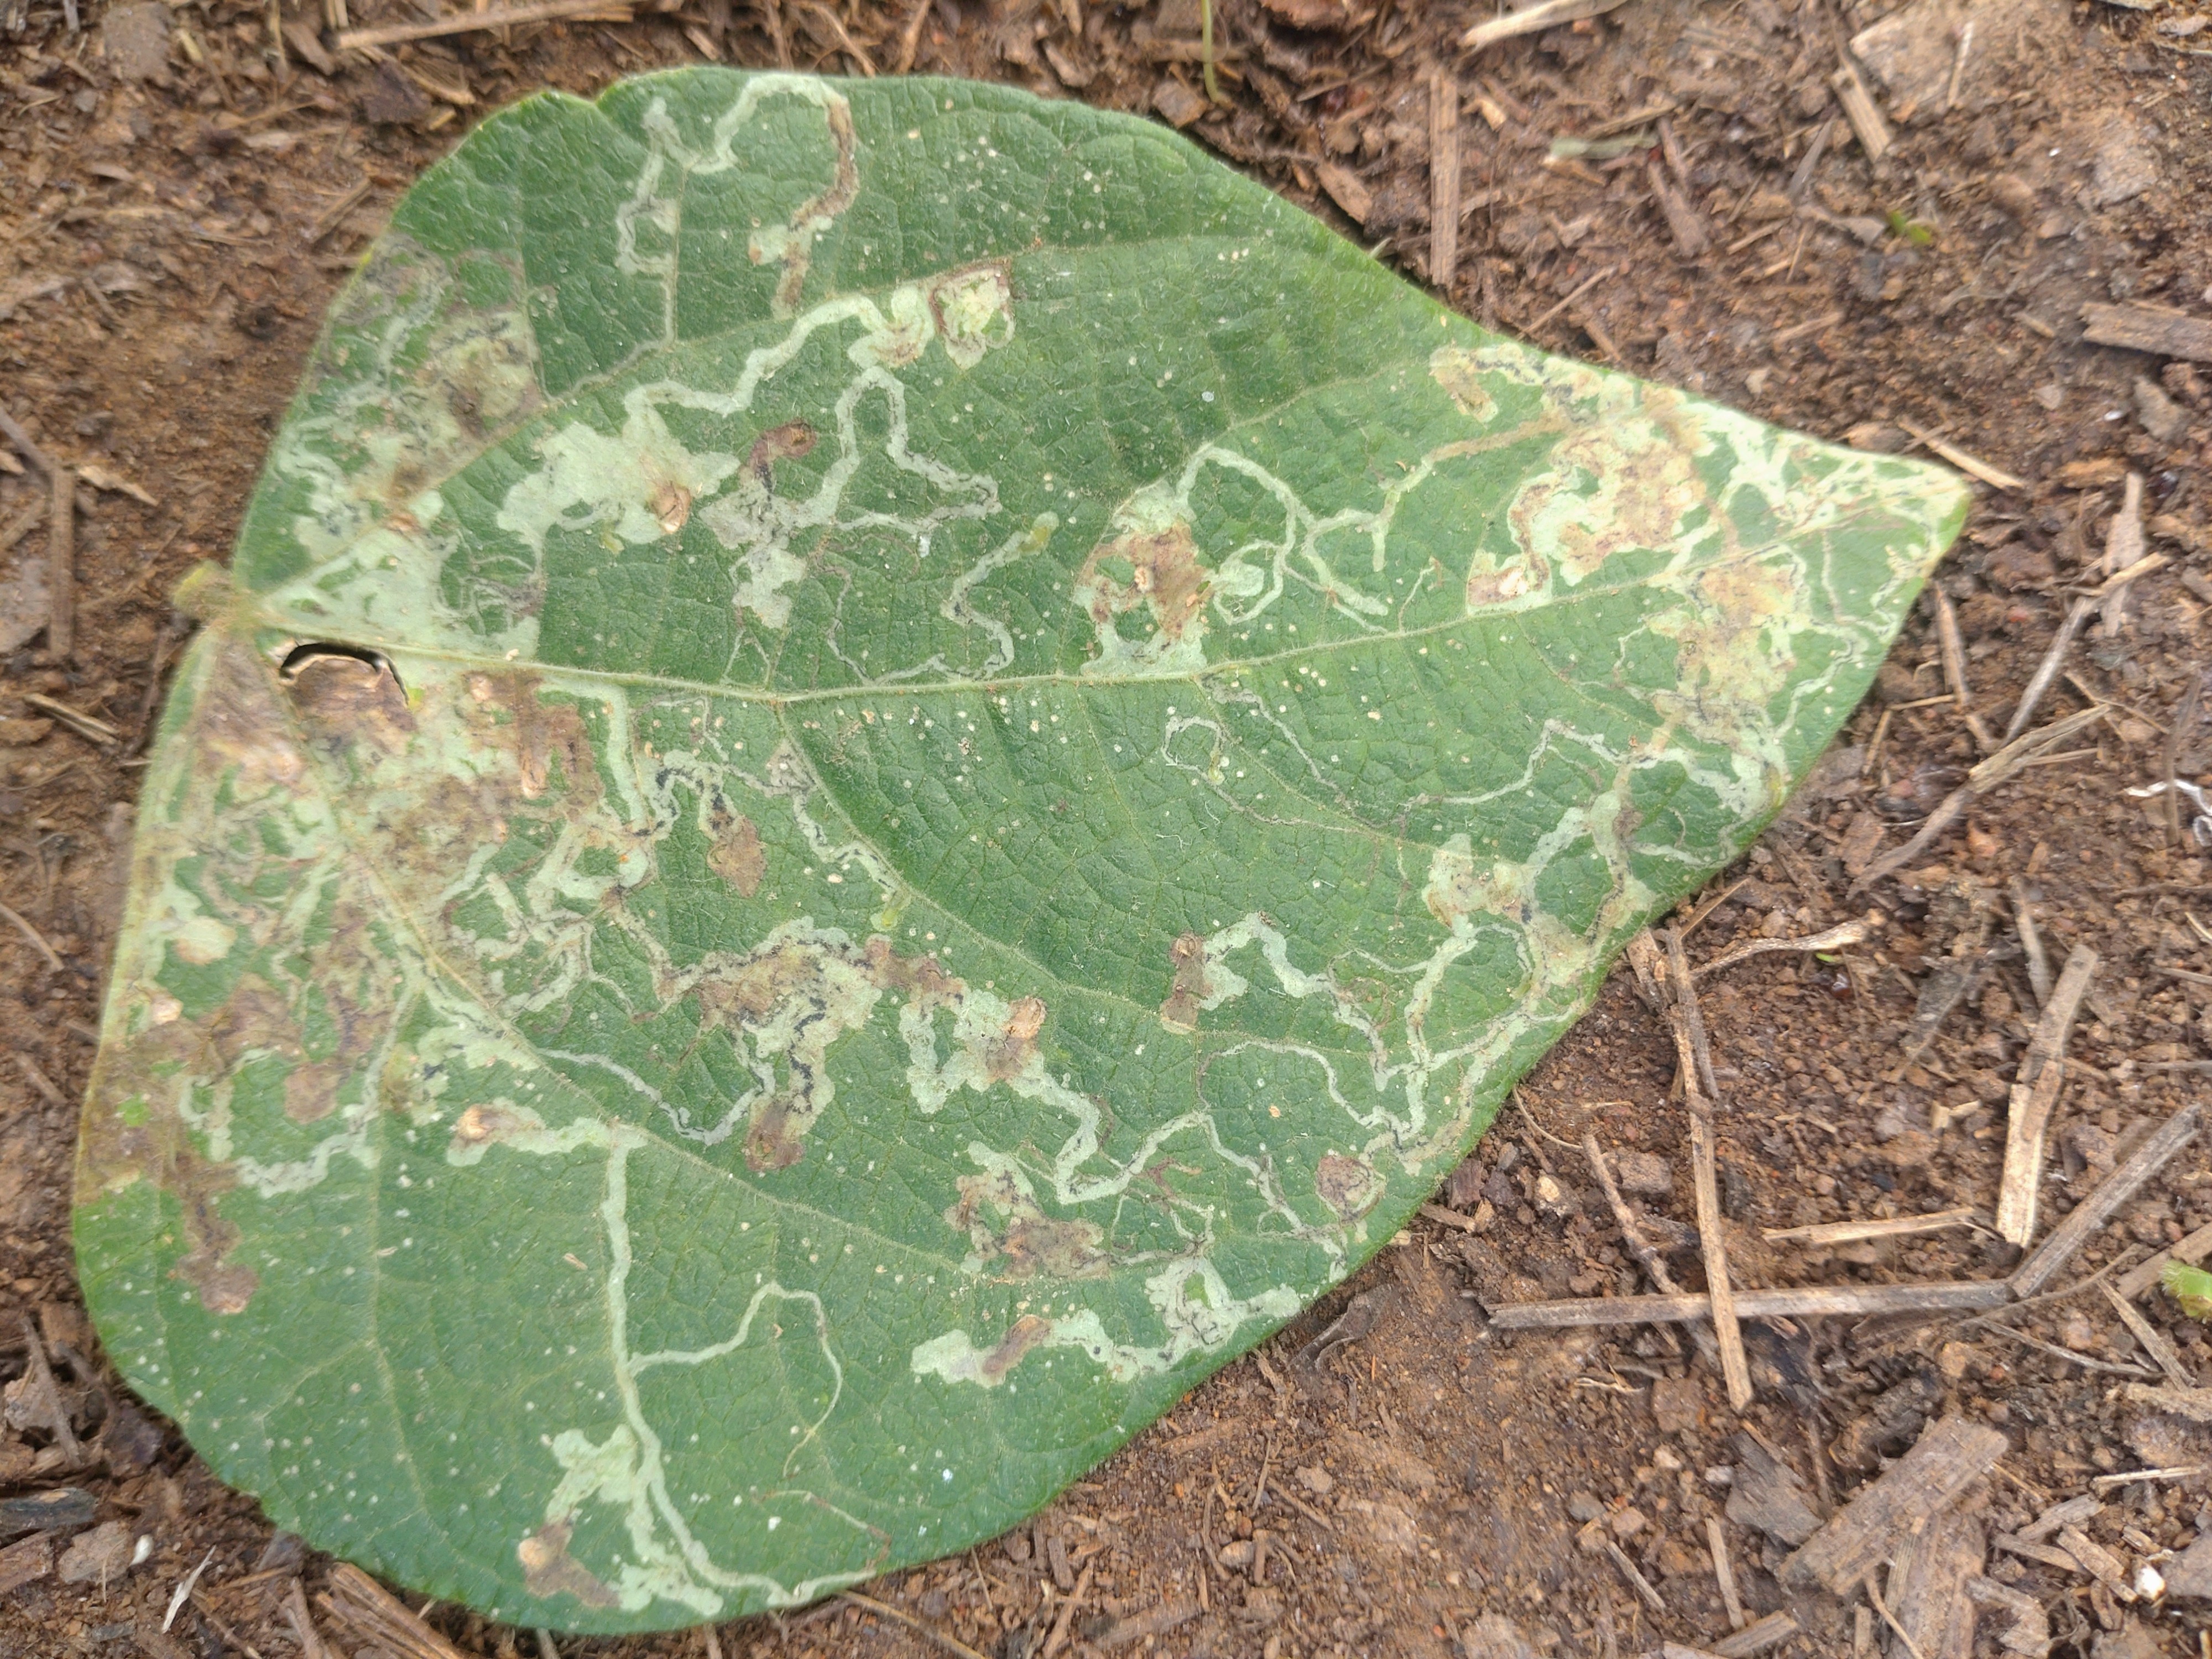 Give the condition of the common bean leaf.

anthracnose
